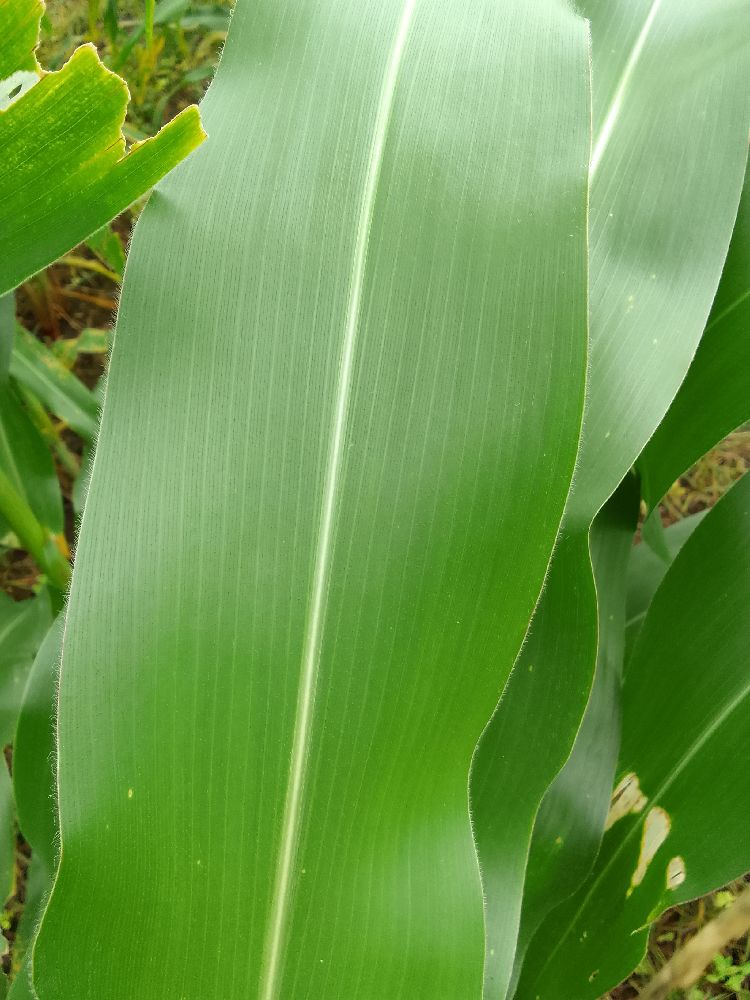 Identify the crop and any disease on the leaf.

maize, healthy
